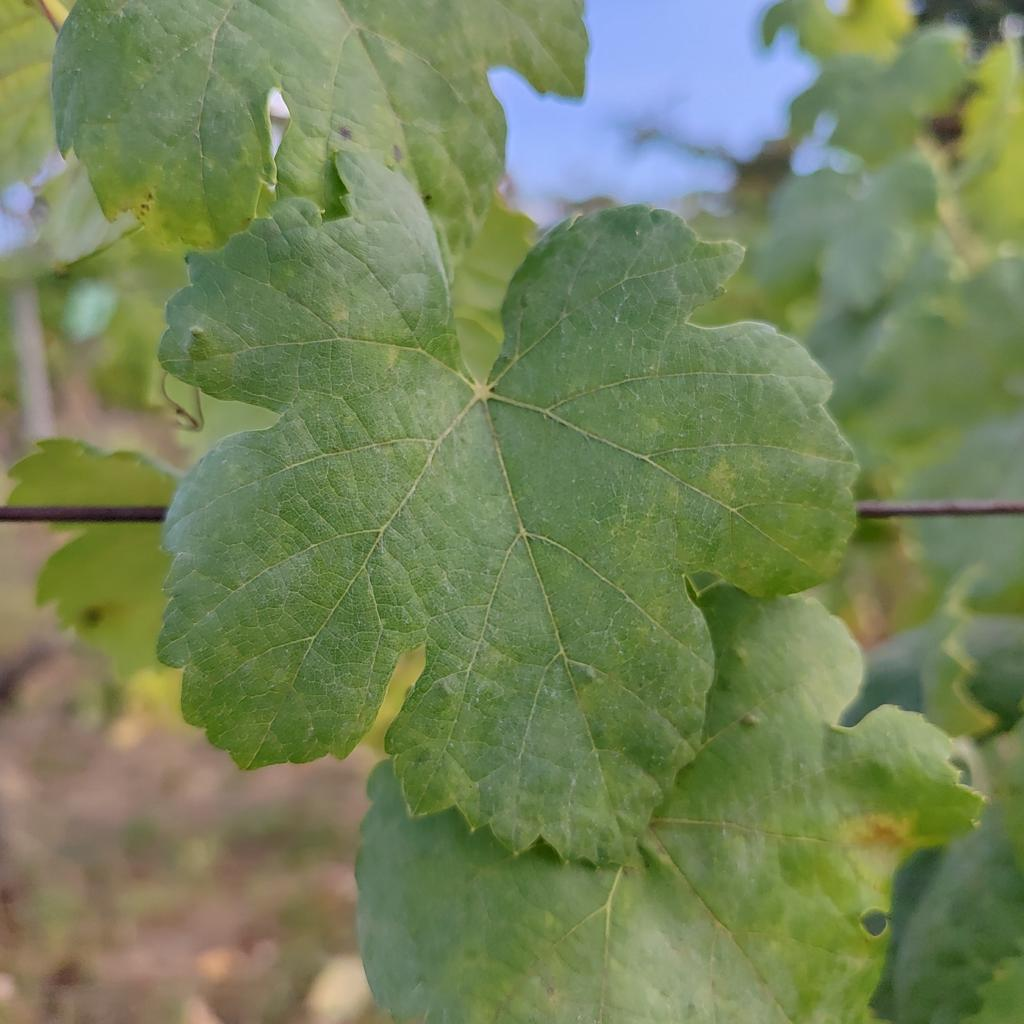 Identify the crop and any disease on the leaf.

grapevine, powdery mildew
